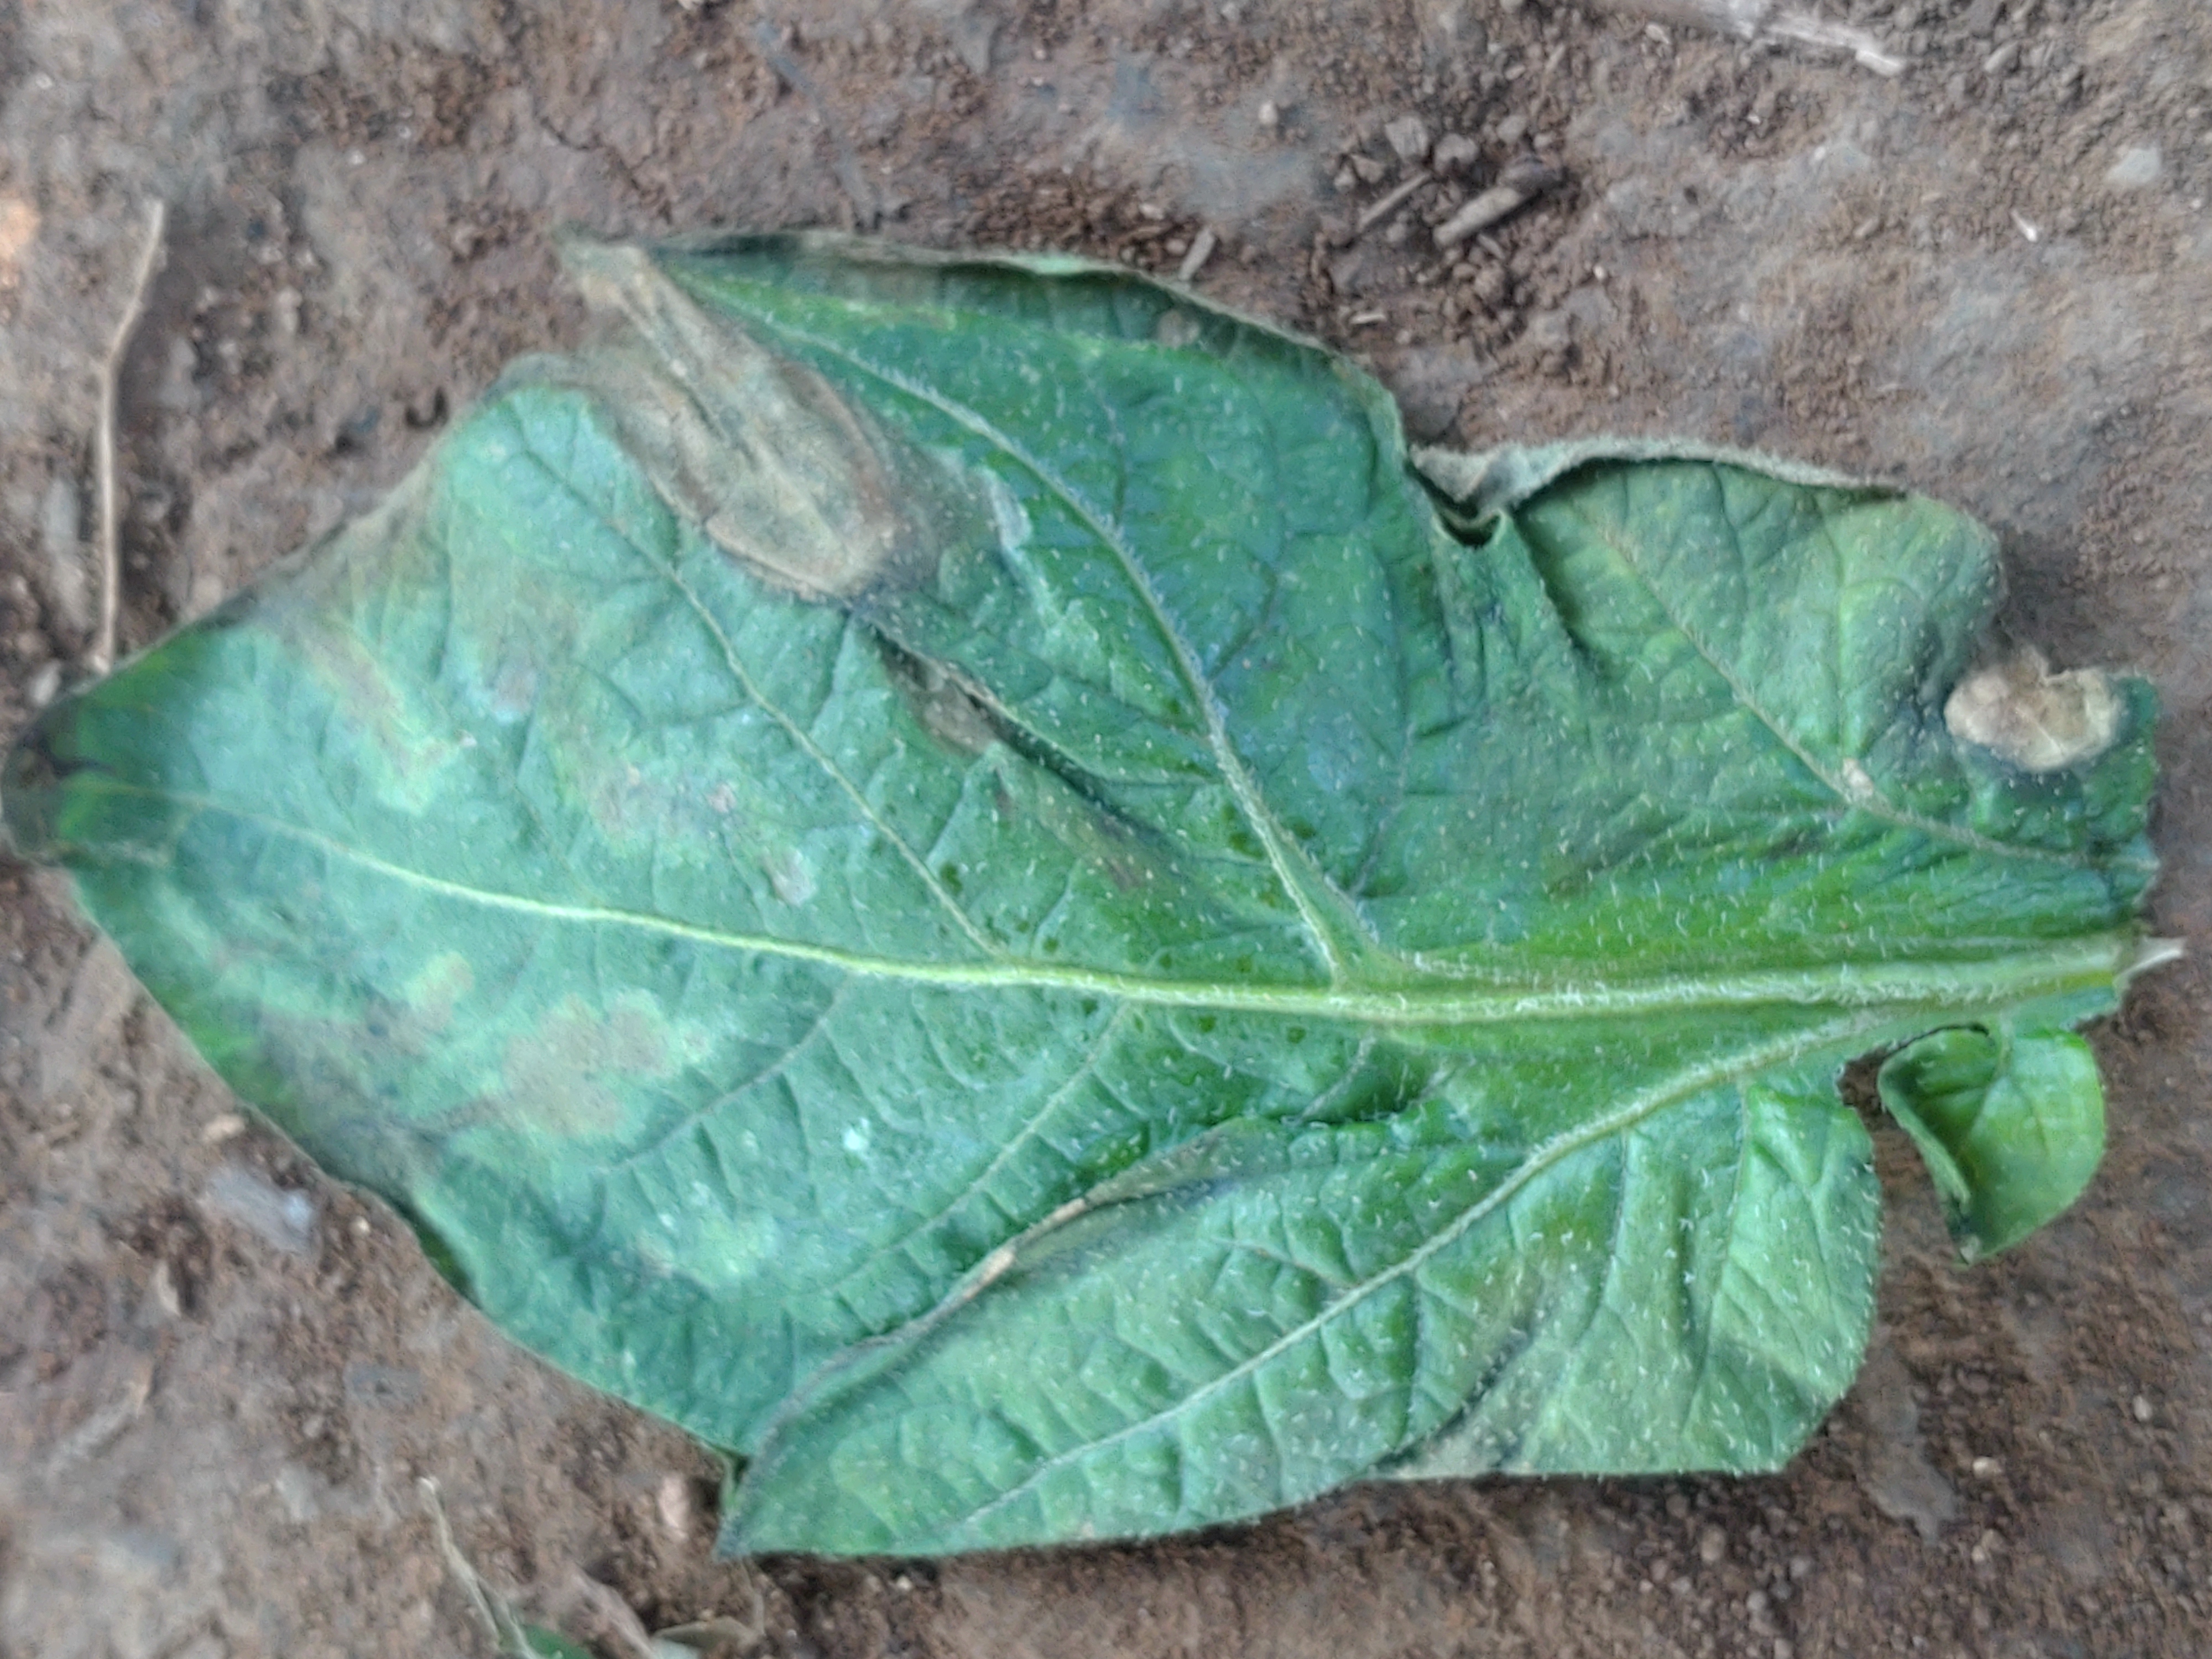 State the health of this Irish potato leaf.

early blight
